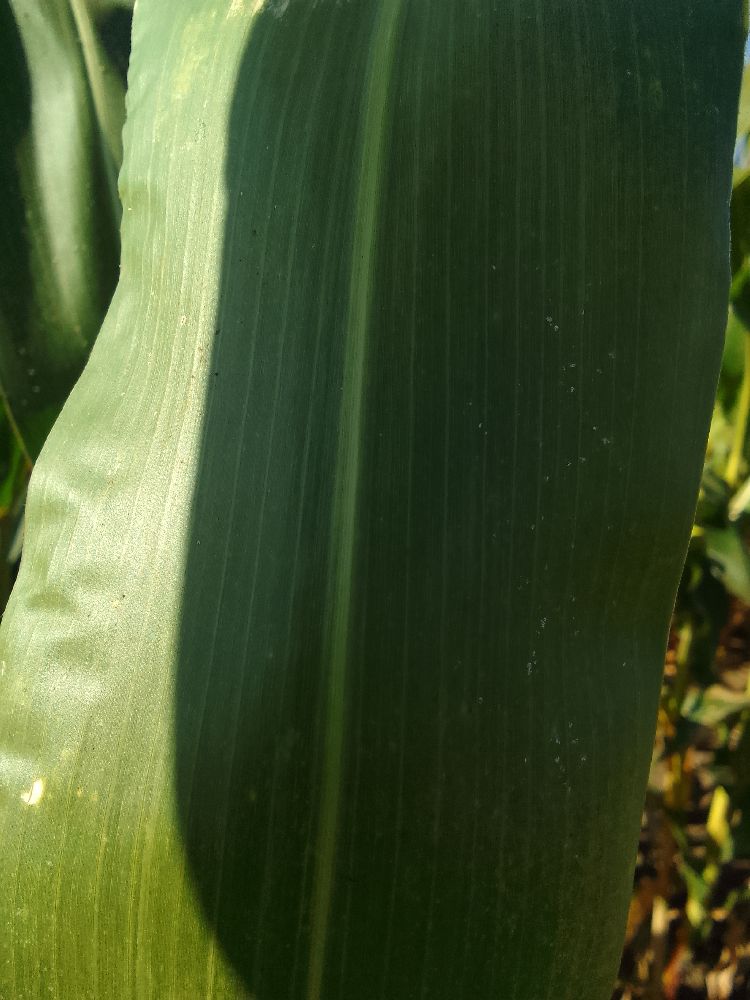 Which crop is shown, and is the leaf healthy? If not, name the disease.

maize, healthy
